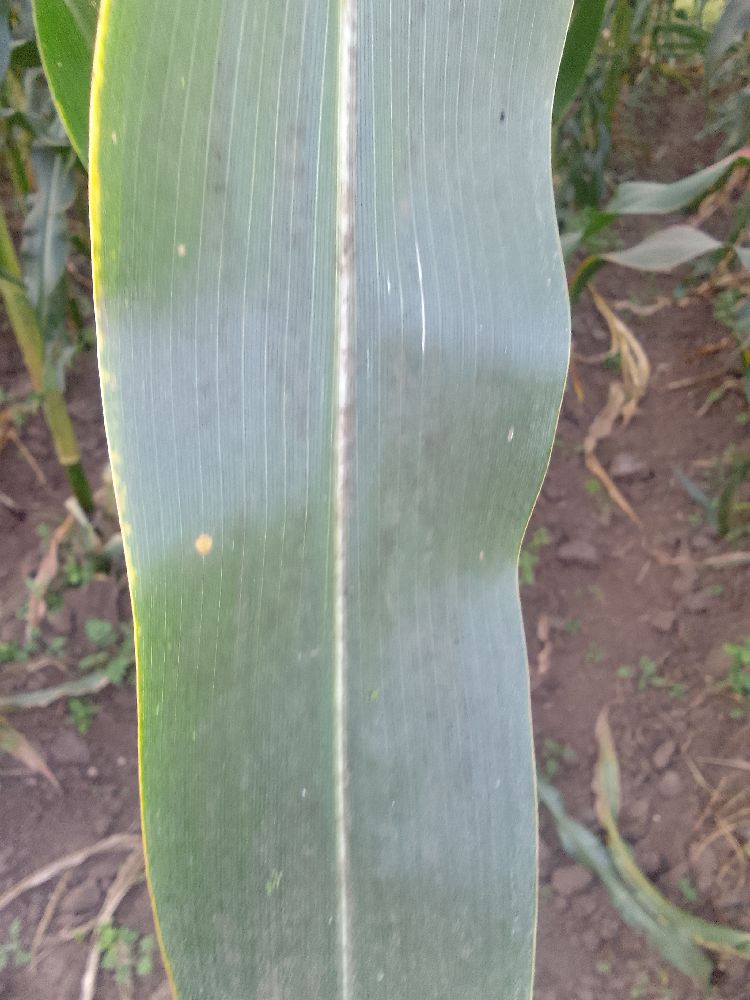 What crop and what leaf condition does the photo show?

maize, healthy
